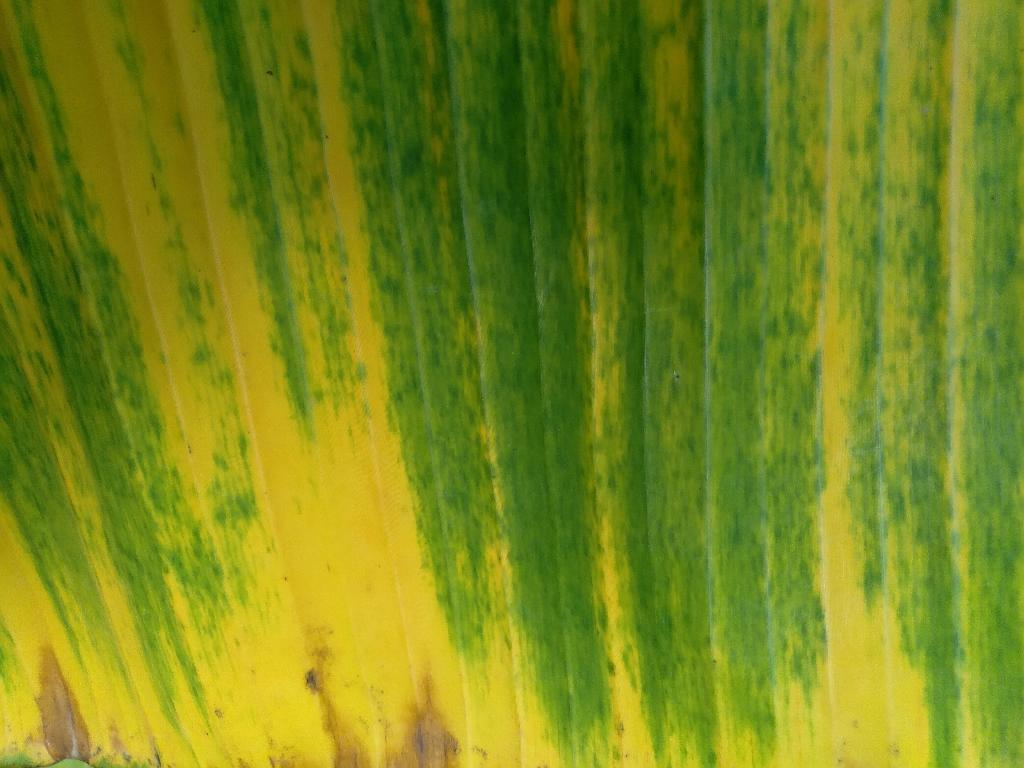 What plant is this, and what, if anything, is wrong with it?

banana, fusarium wilt race 1
